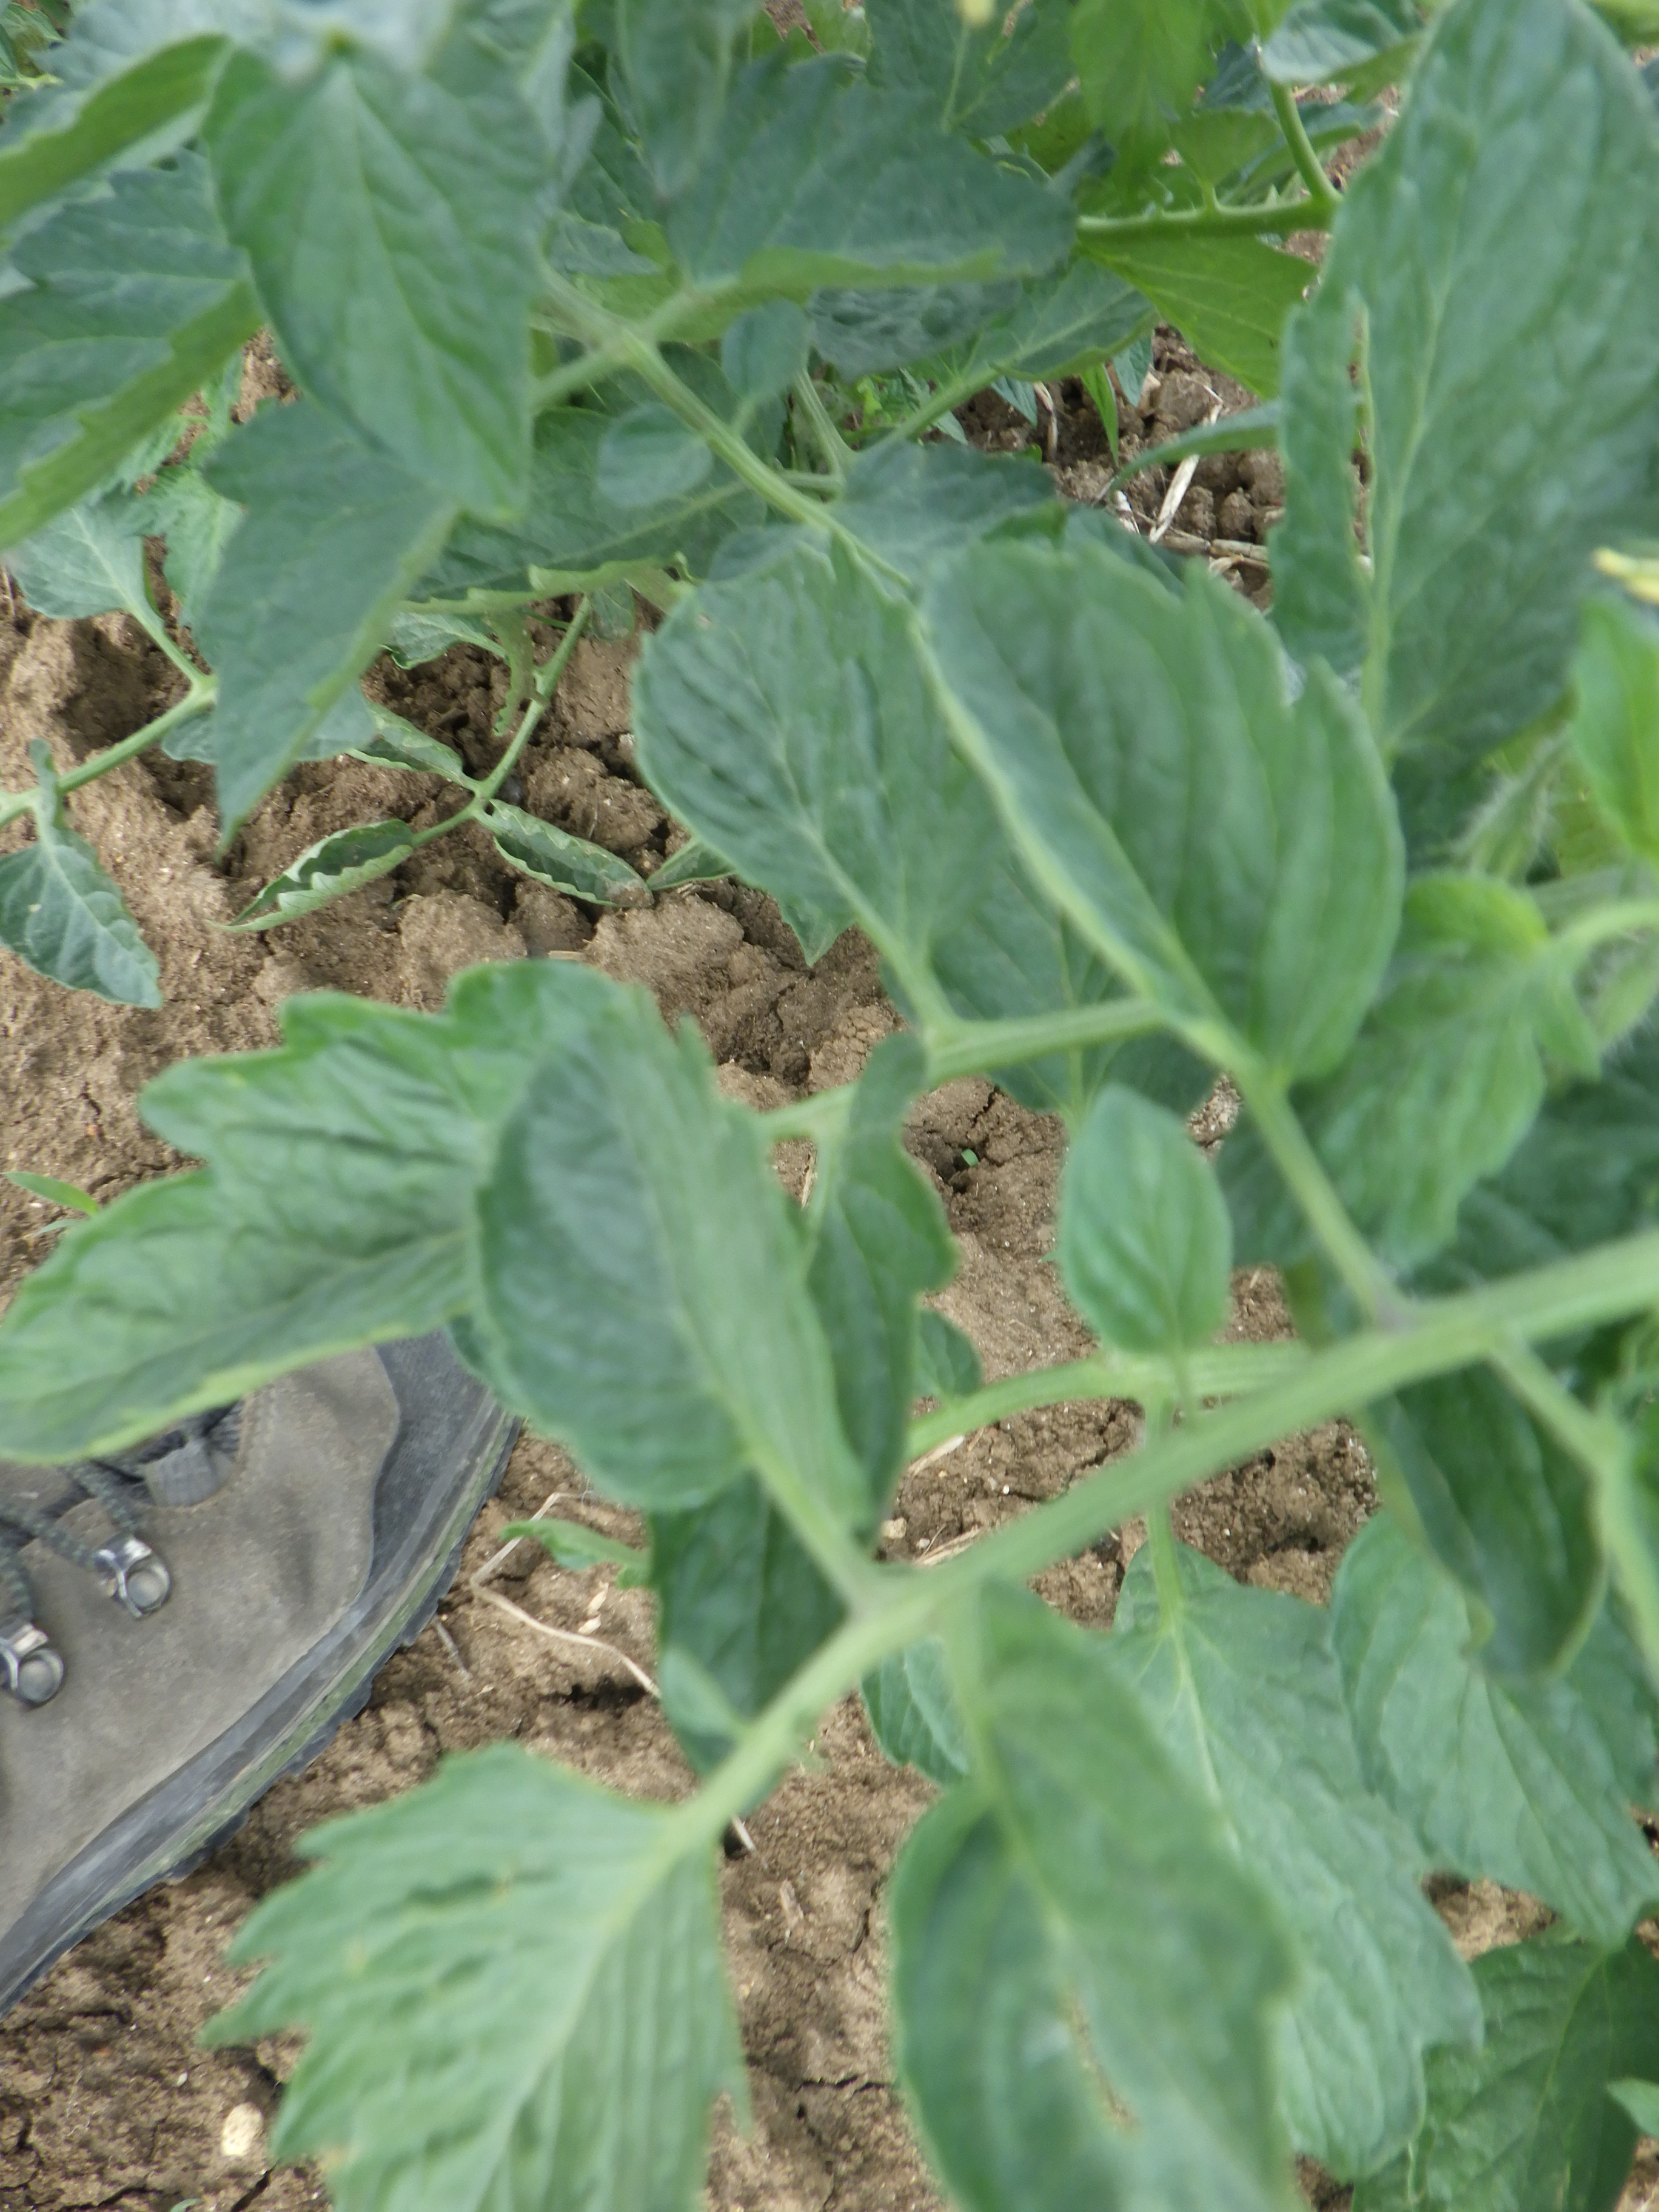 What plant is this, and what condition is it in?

tomato, healthy
